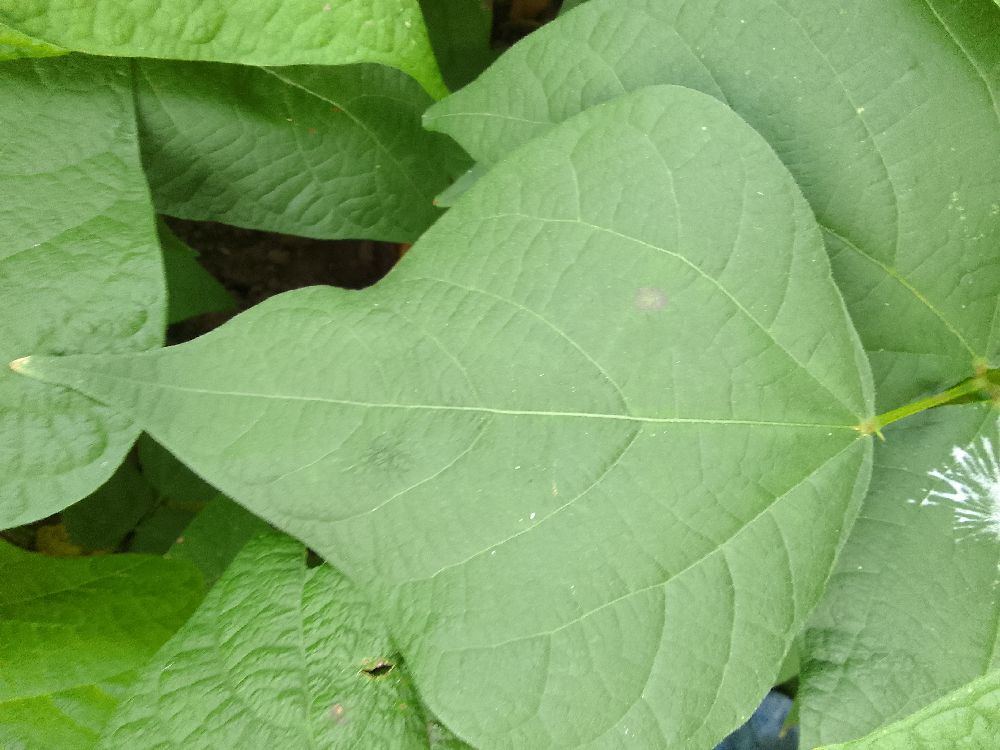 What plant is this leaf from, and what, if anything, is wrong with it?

common bean, healthy
